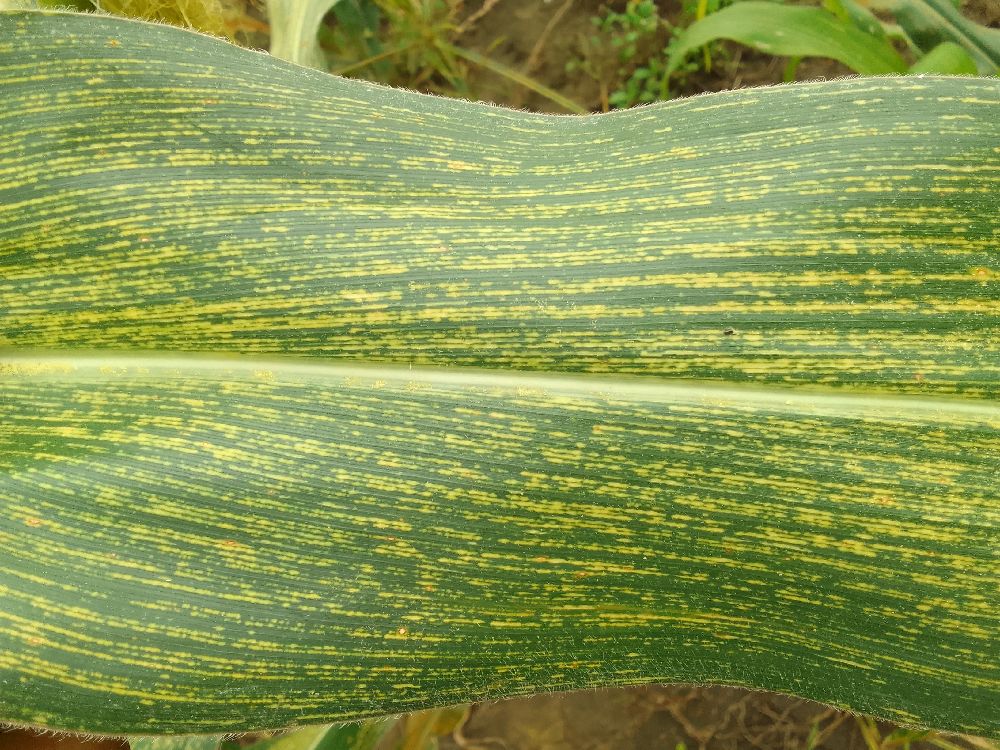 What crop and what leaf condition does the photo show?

maize, maize streak virus
